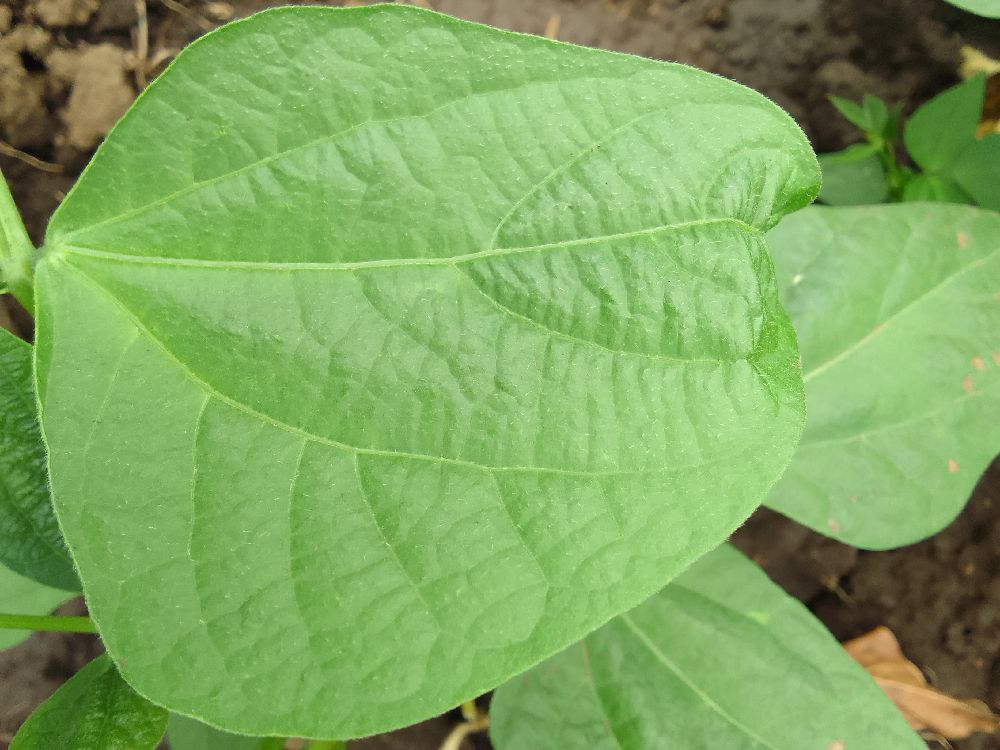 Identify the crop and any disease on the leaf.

common bean, healthy
